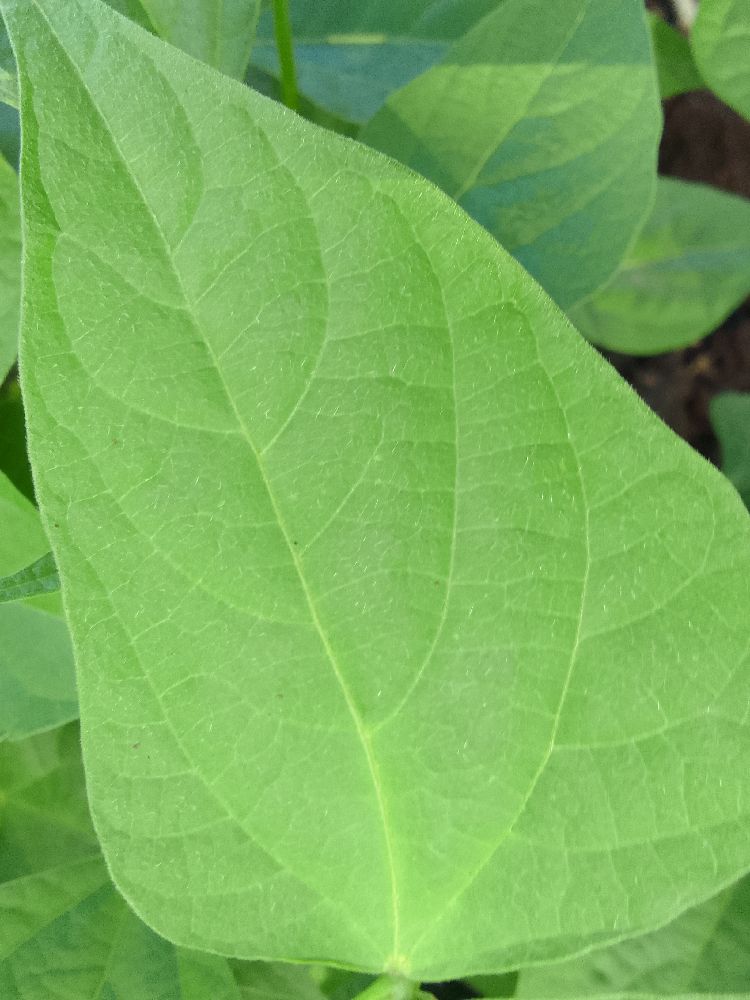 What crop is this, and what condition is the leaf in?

common bean, healthy
